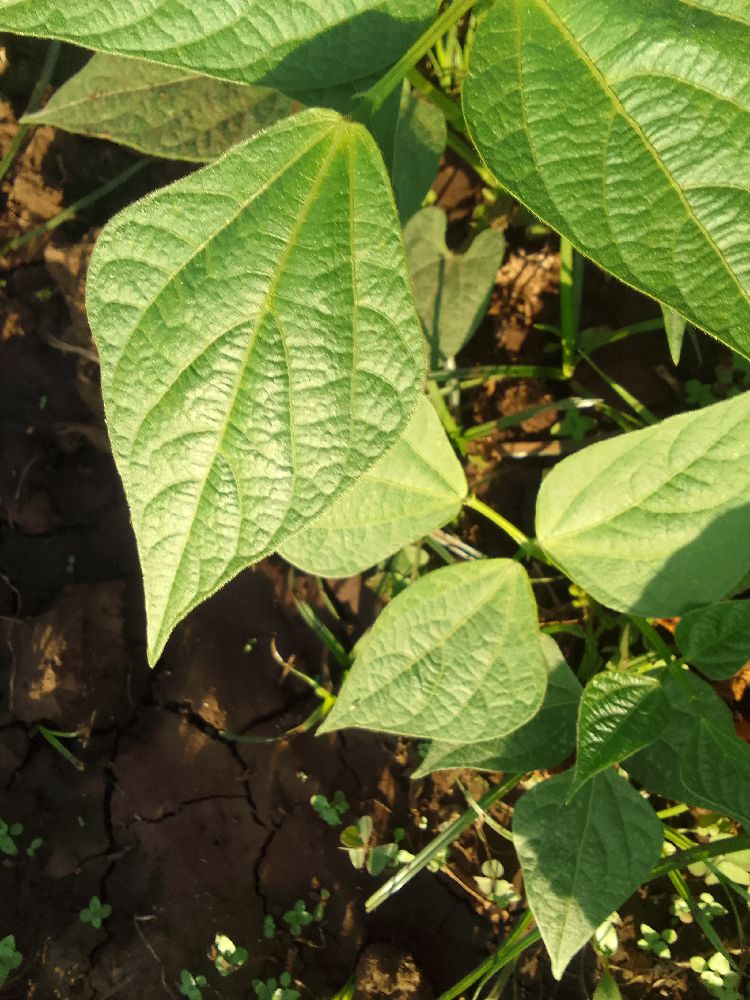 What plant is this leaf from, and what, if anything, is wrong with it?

common bean, healthy
